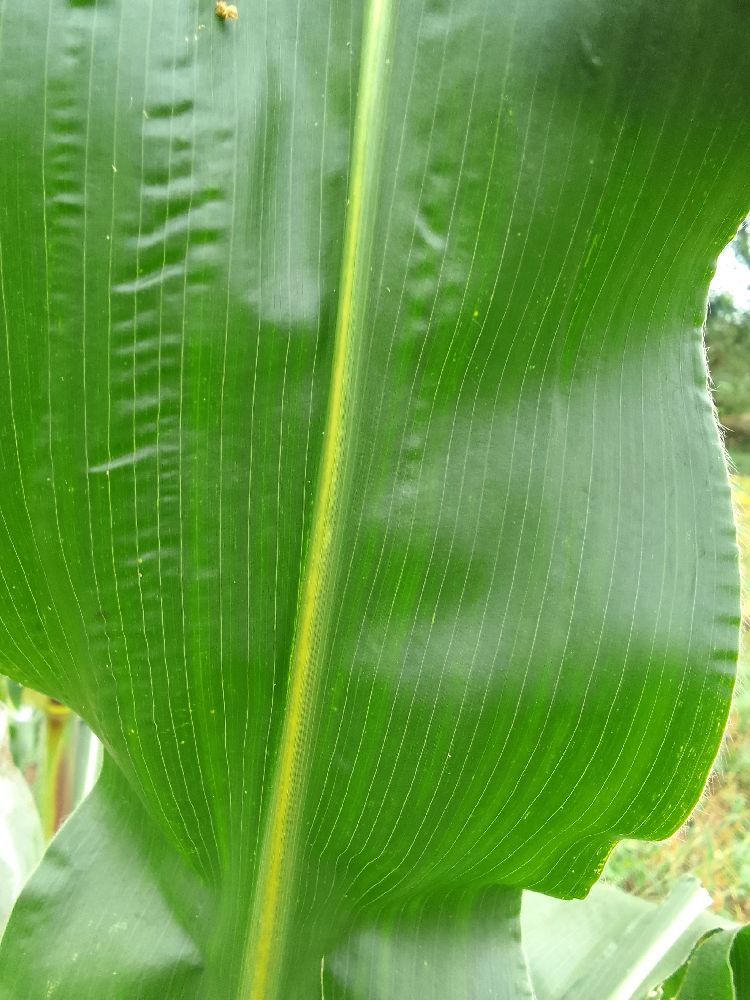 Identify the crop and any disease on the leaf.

maize, healthy
